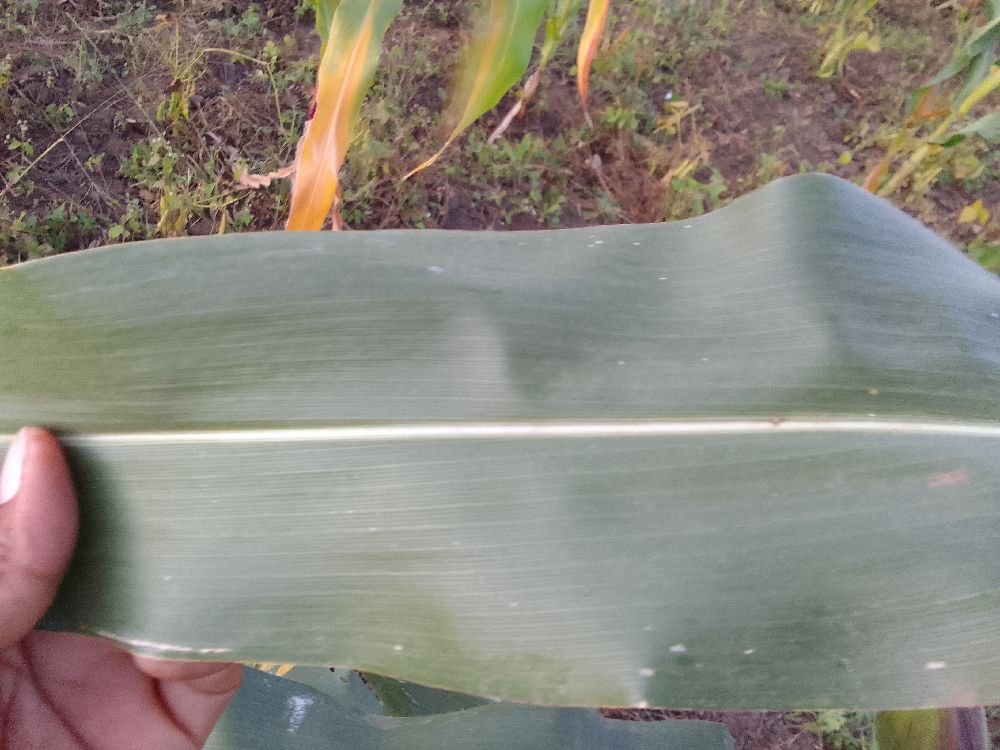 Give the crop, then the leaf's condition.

maize, healthy
